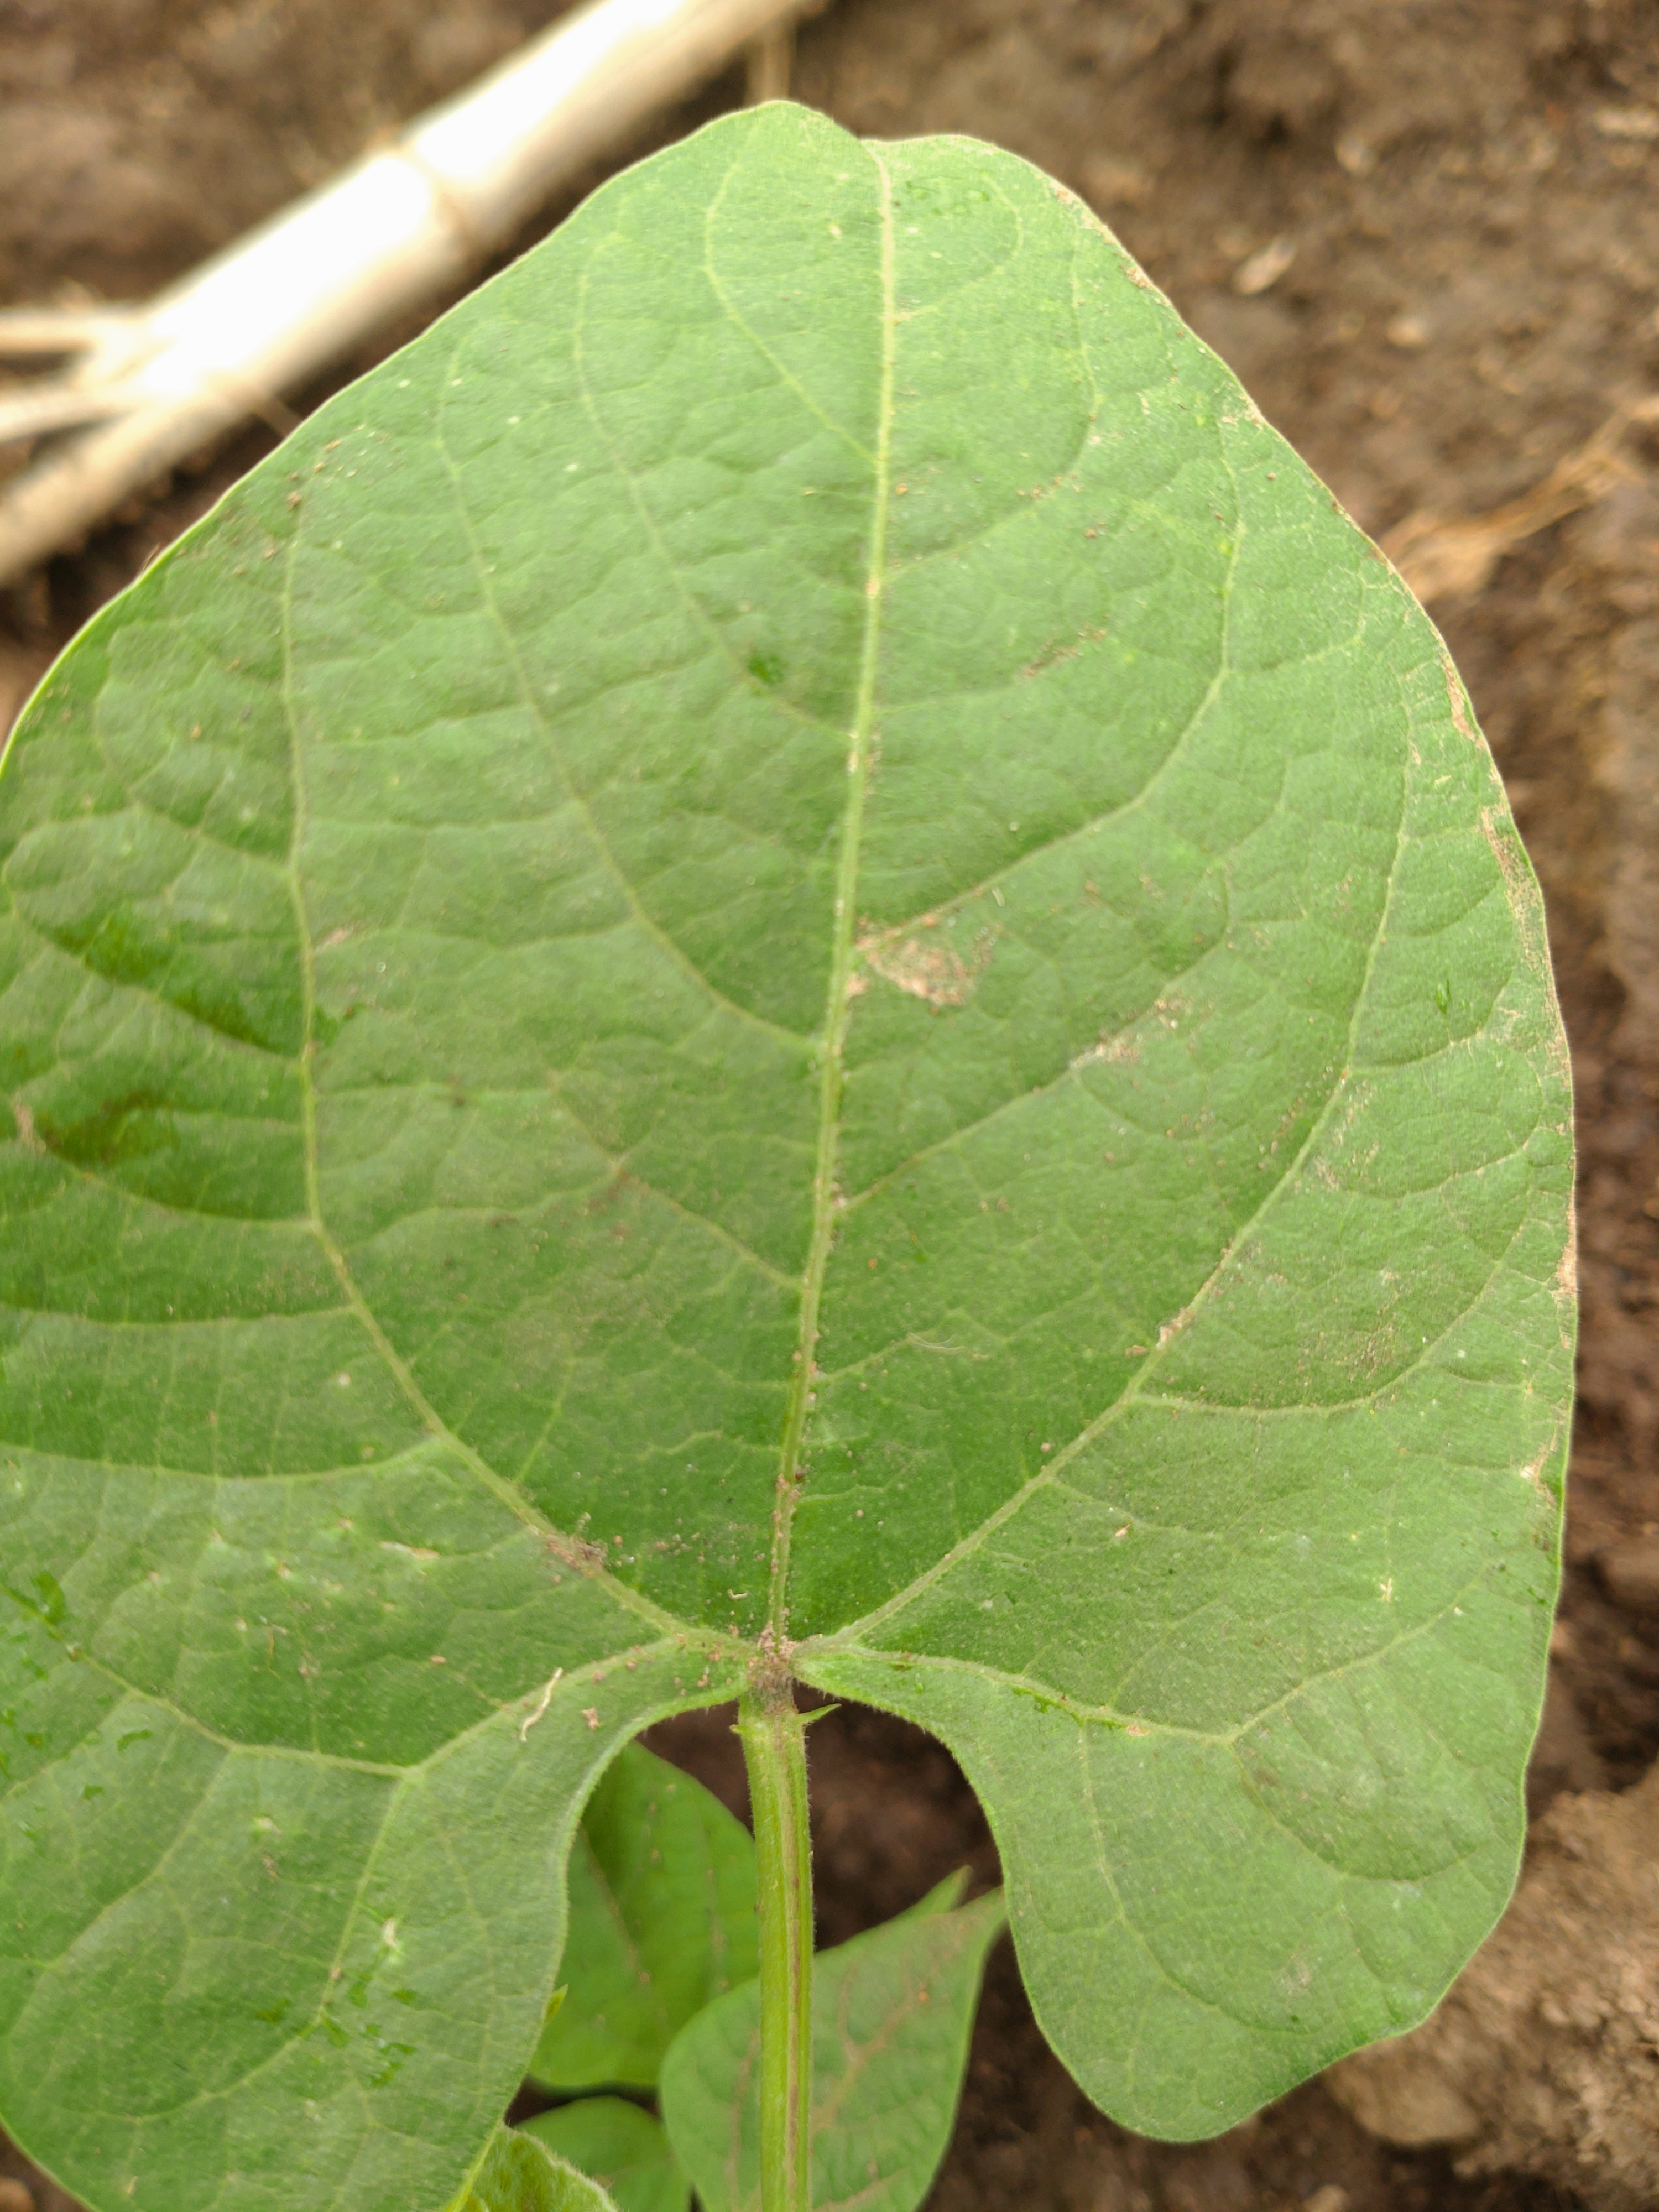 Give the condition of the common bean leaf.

healthy
